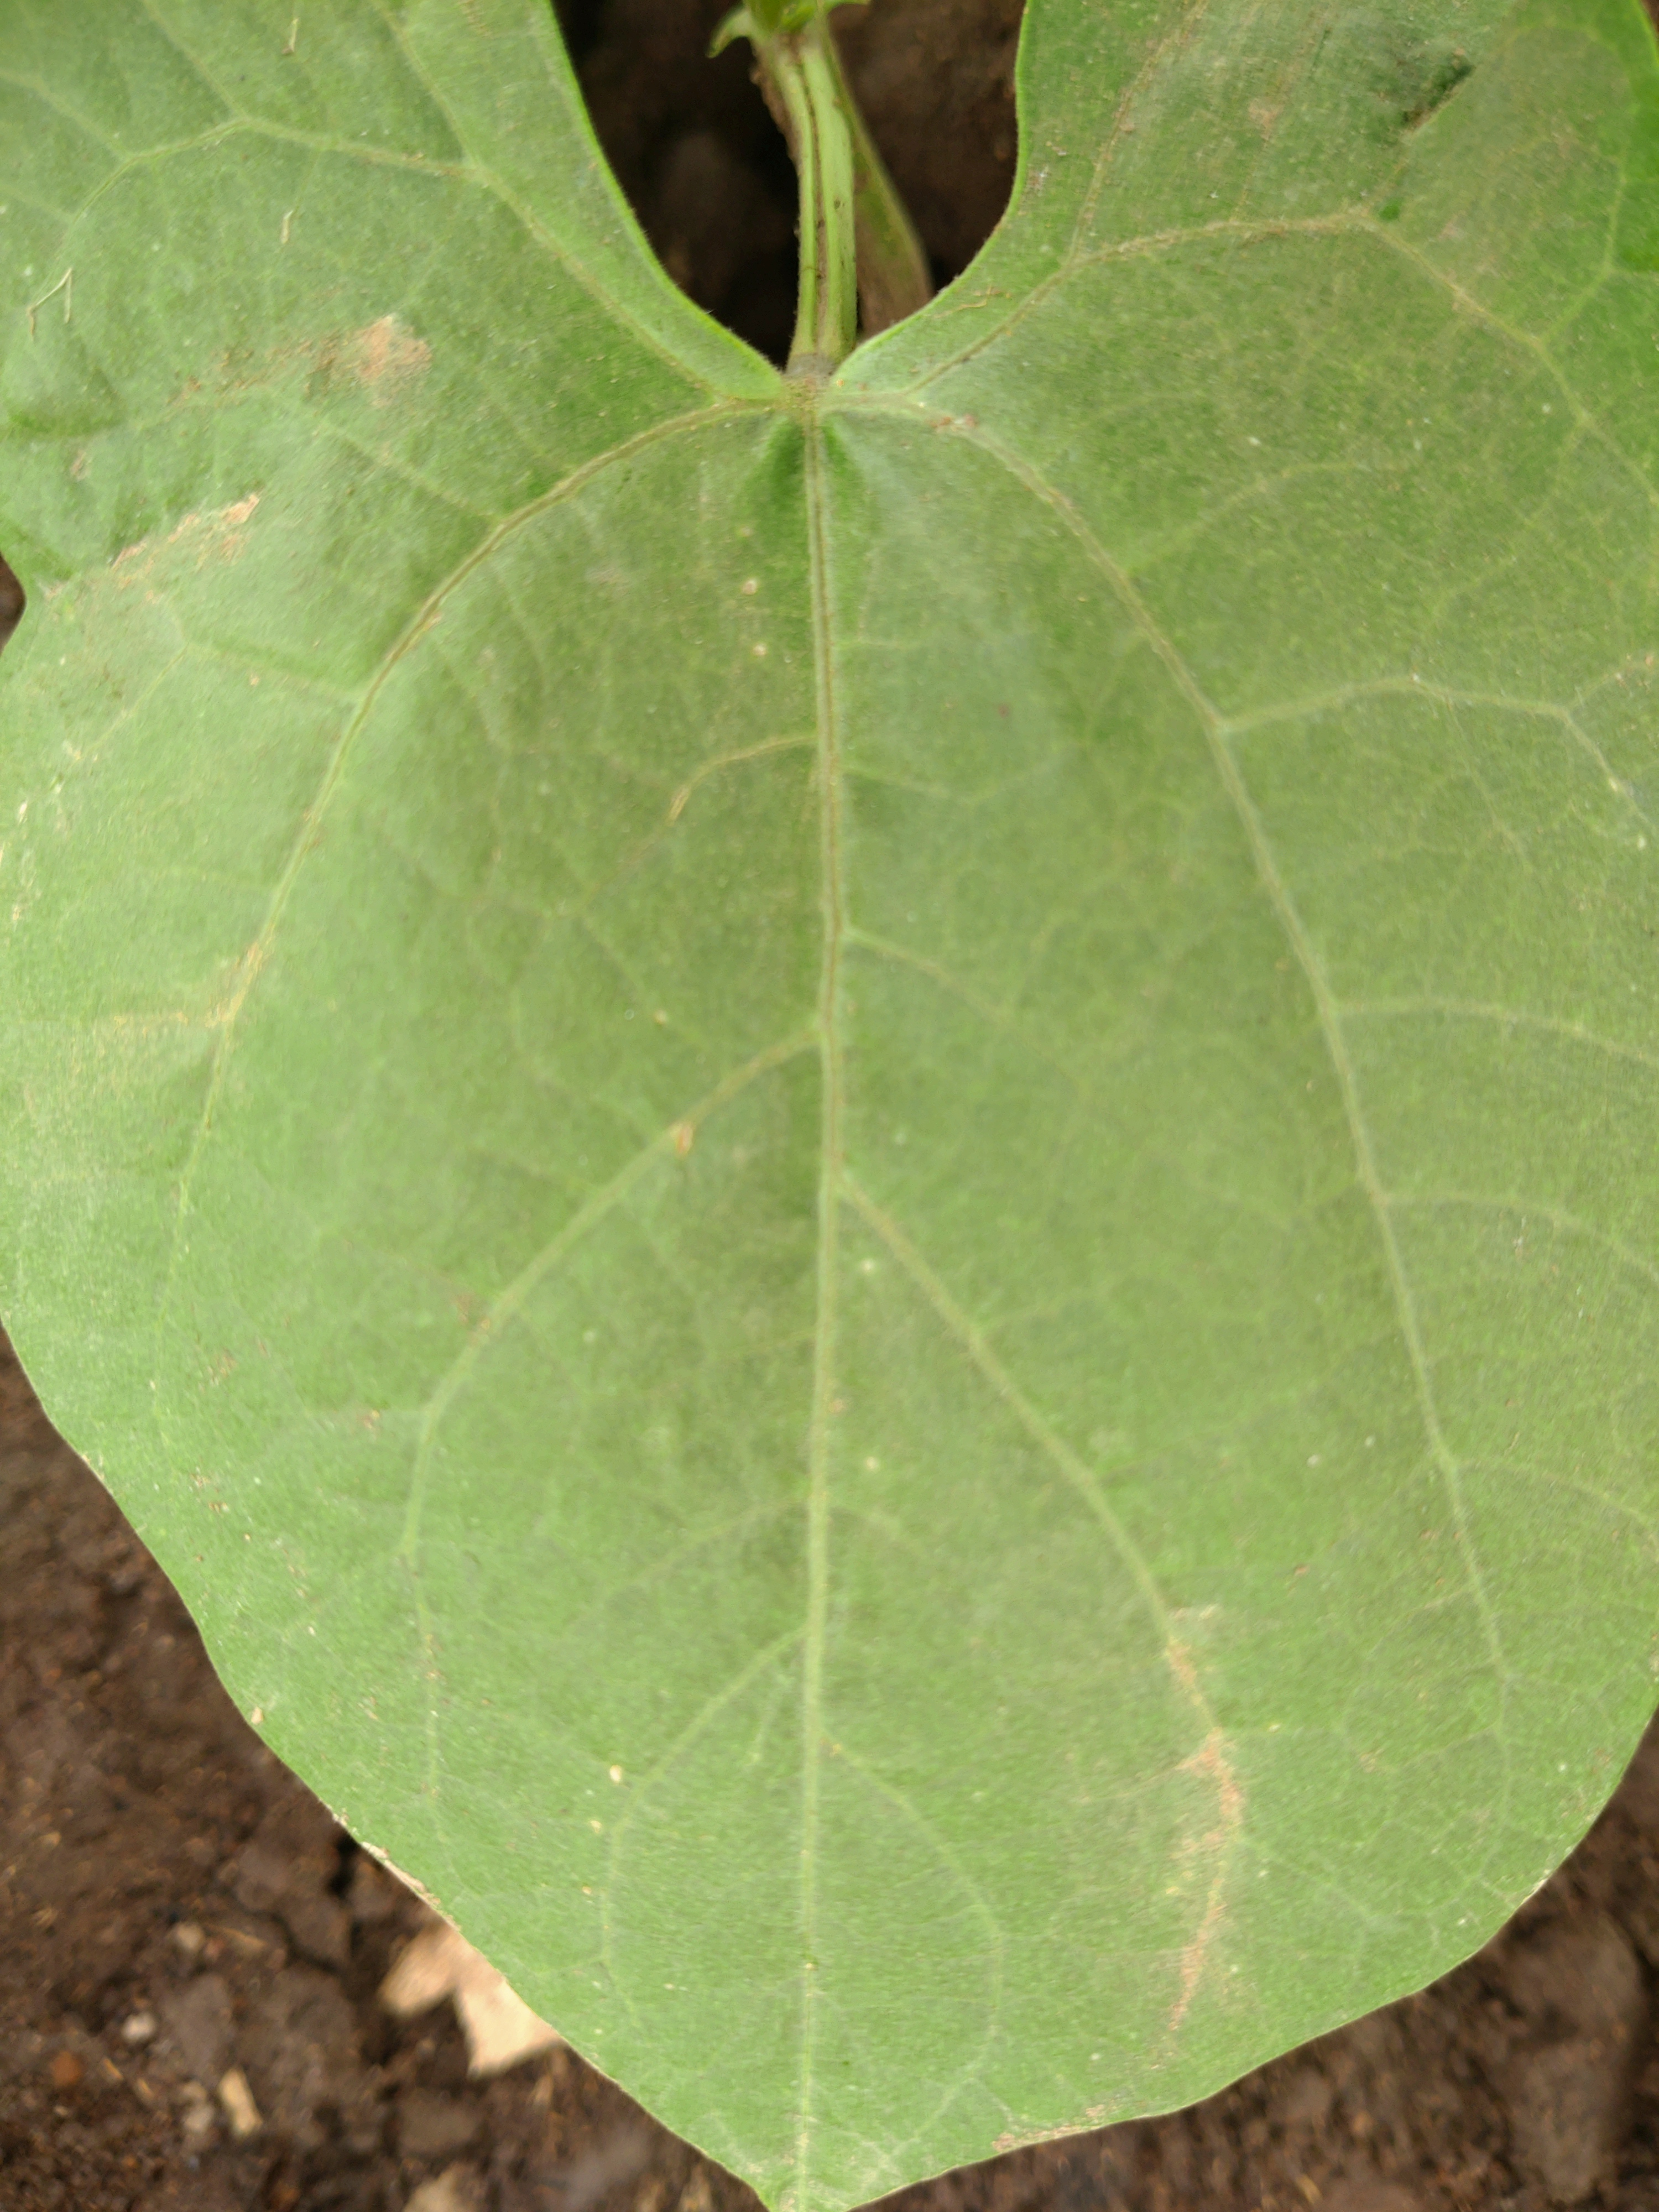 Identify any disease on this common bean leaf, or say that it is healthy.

healthy
